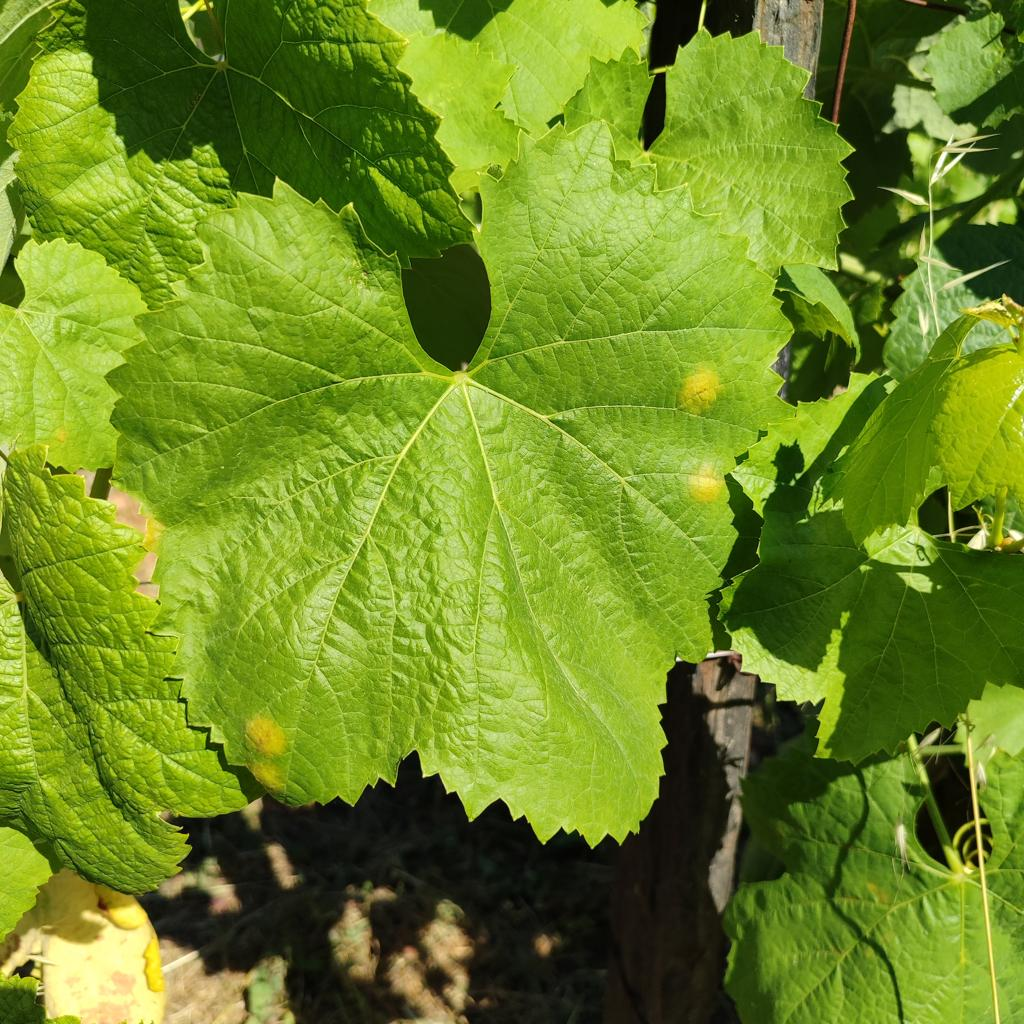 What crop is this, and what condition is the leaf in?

grapevine, downy mildew
